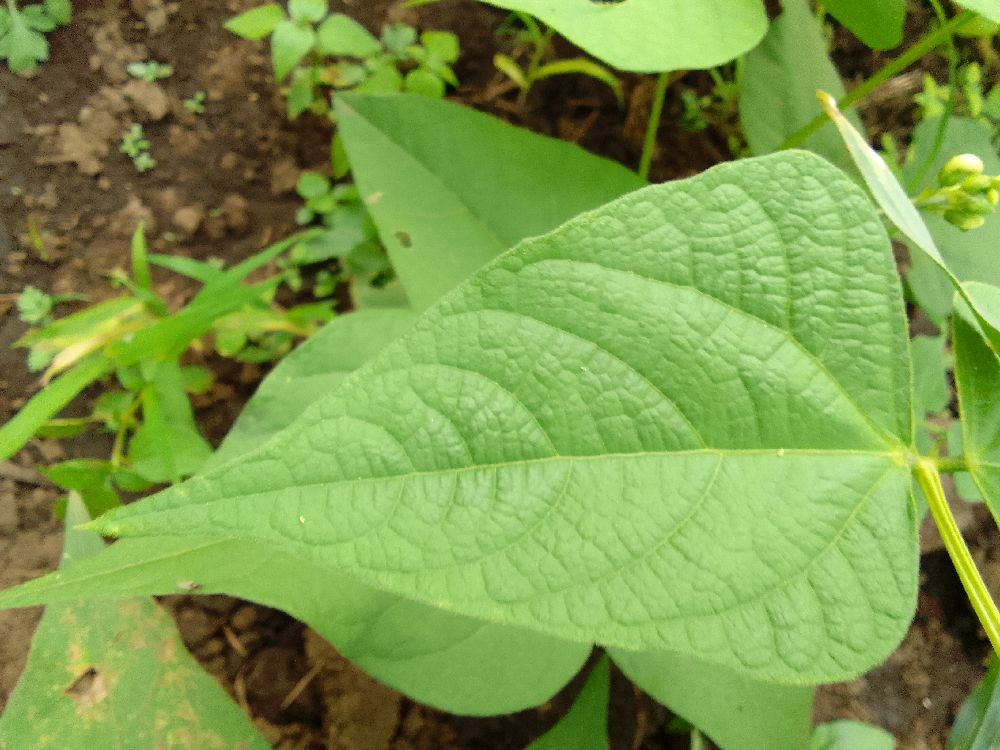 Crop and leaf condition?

common bean, healthy
